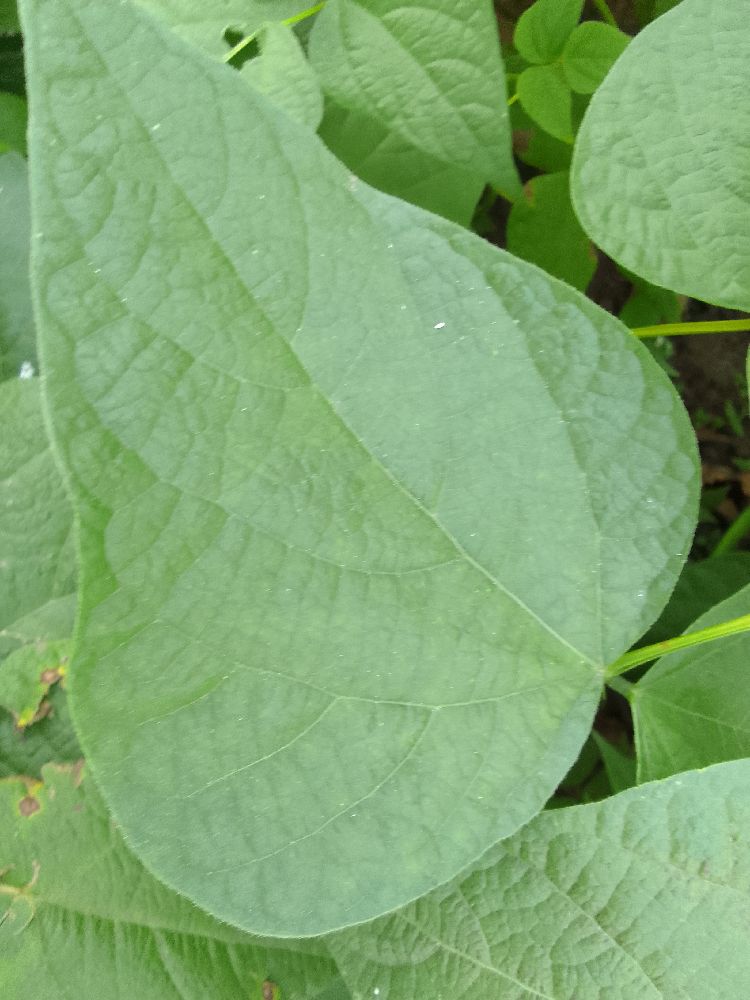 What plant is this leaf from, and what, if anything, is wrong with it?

common bean, healthy
